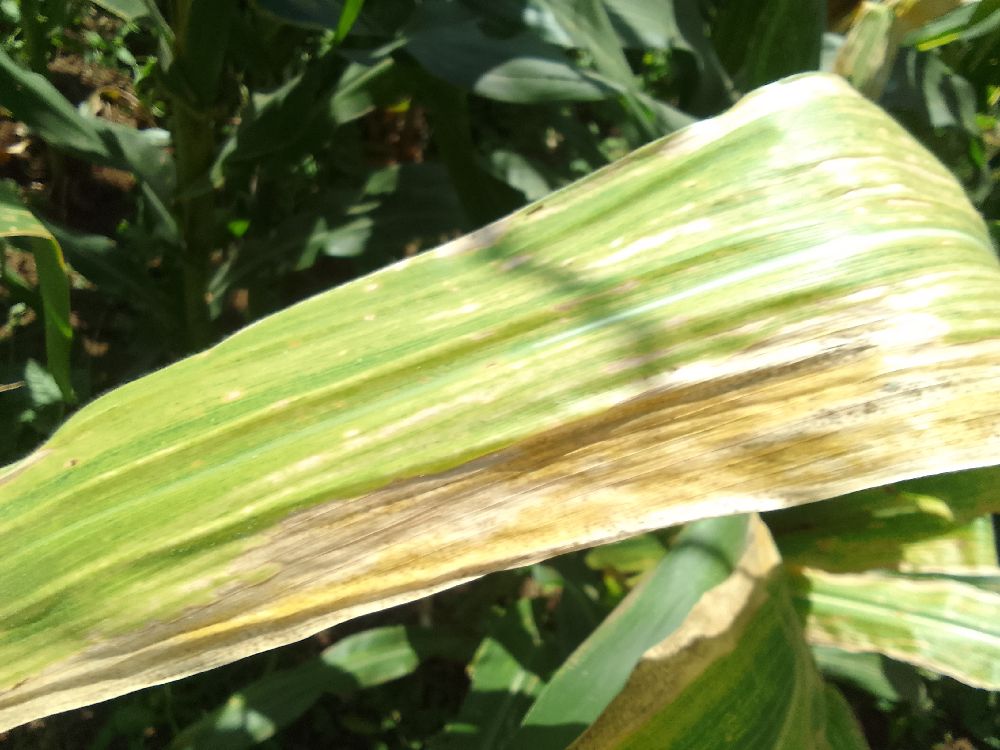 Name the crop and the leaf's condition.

maize, maize lethal necrosis
